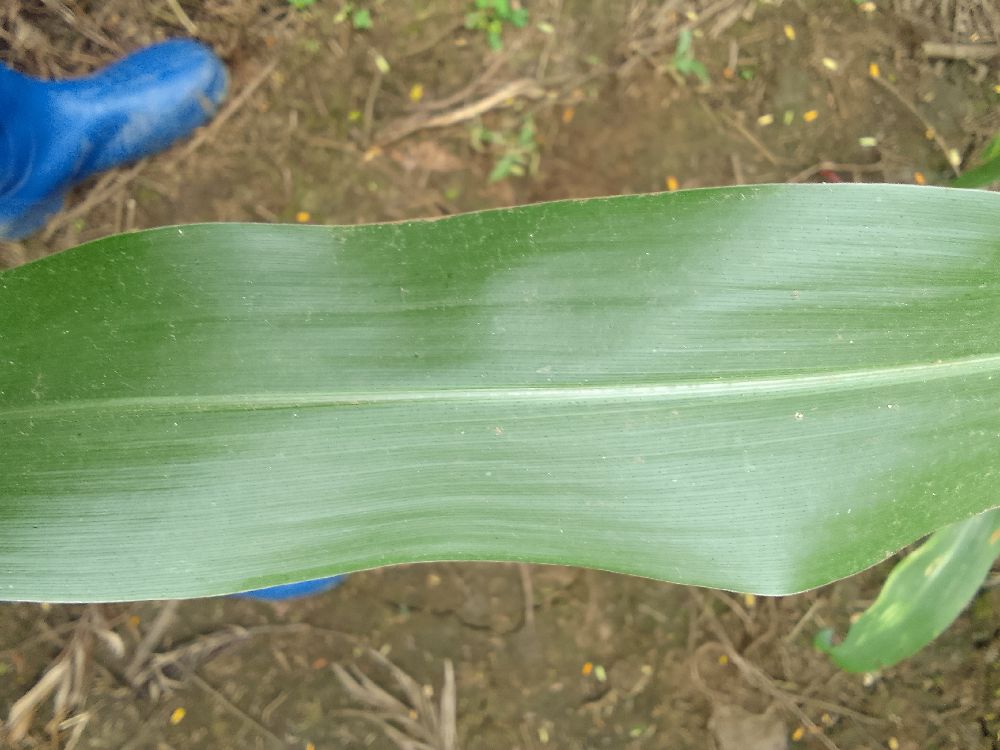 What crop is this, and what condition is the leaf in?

maize, healthy
